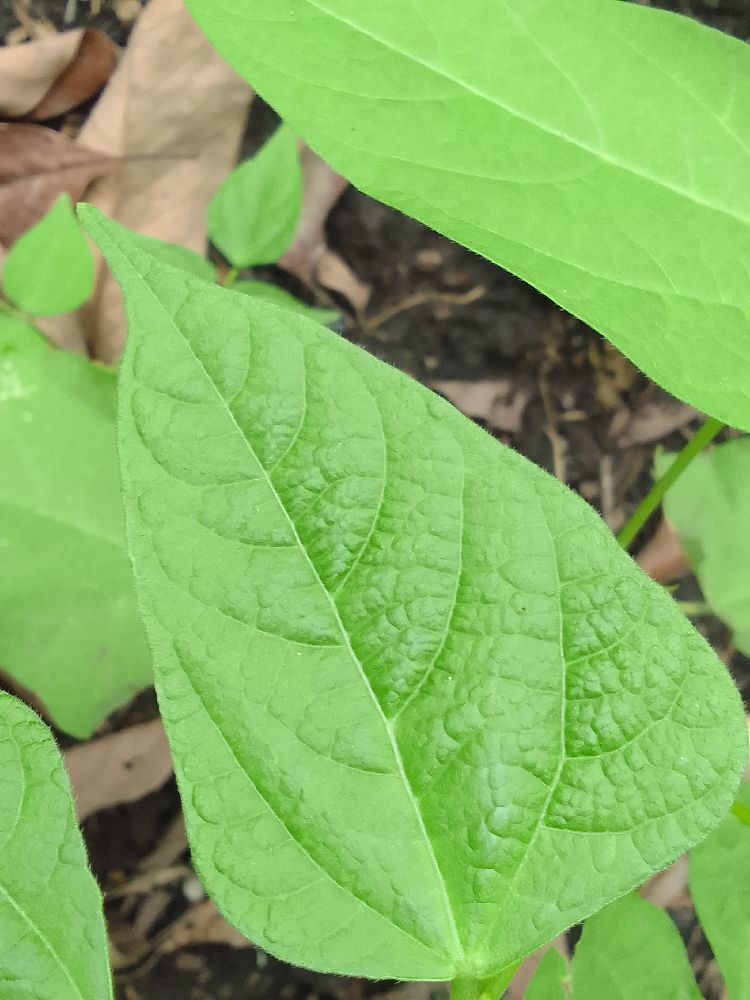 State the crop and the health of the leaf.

common bean, healthy
